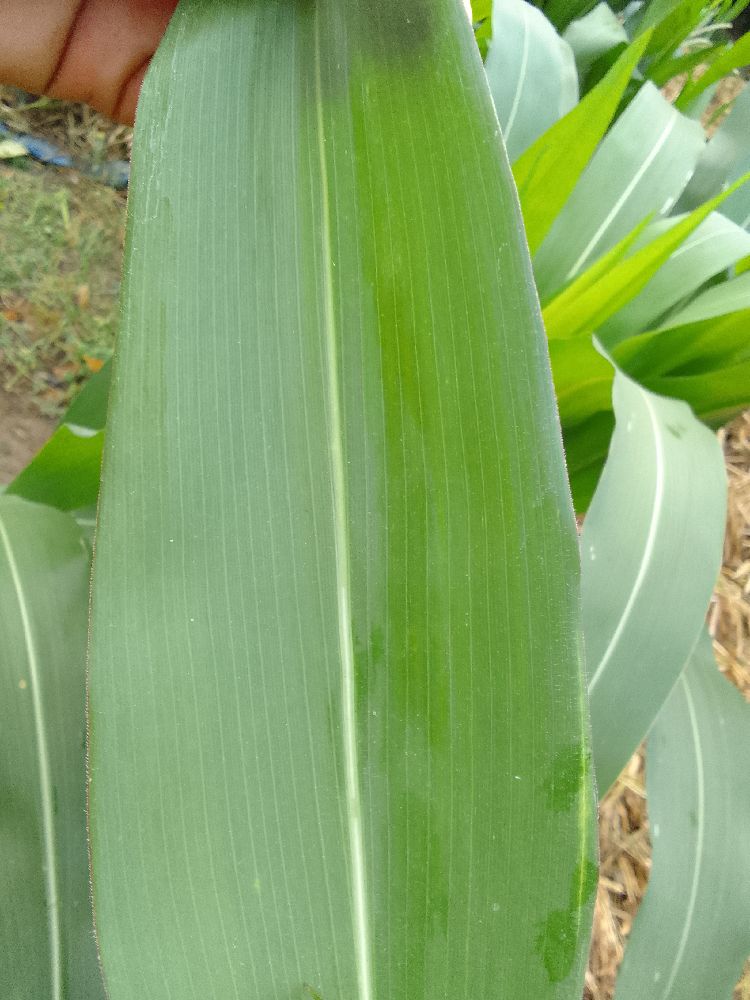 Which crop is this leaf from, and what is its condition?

maize, healthy
